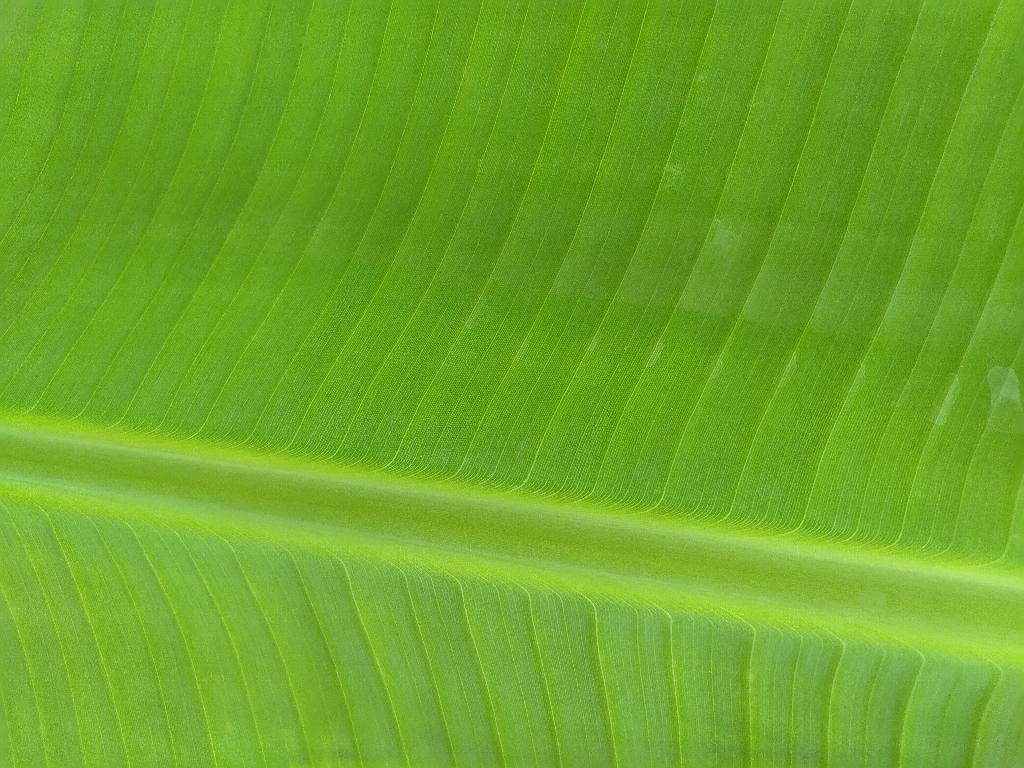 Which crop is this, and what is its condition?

banana, healthy
